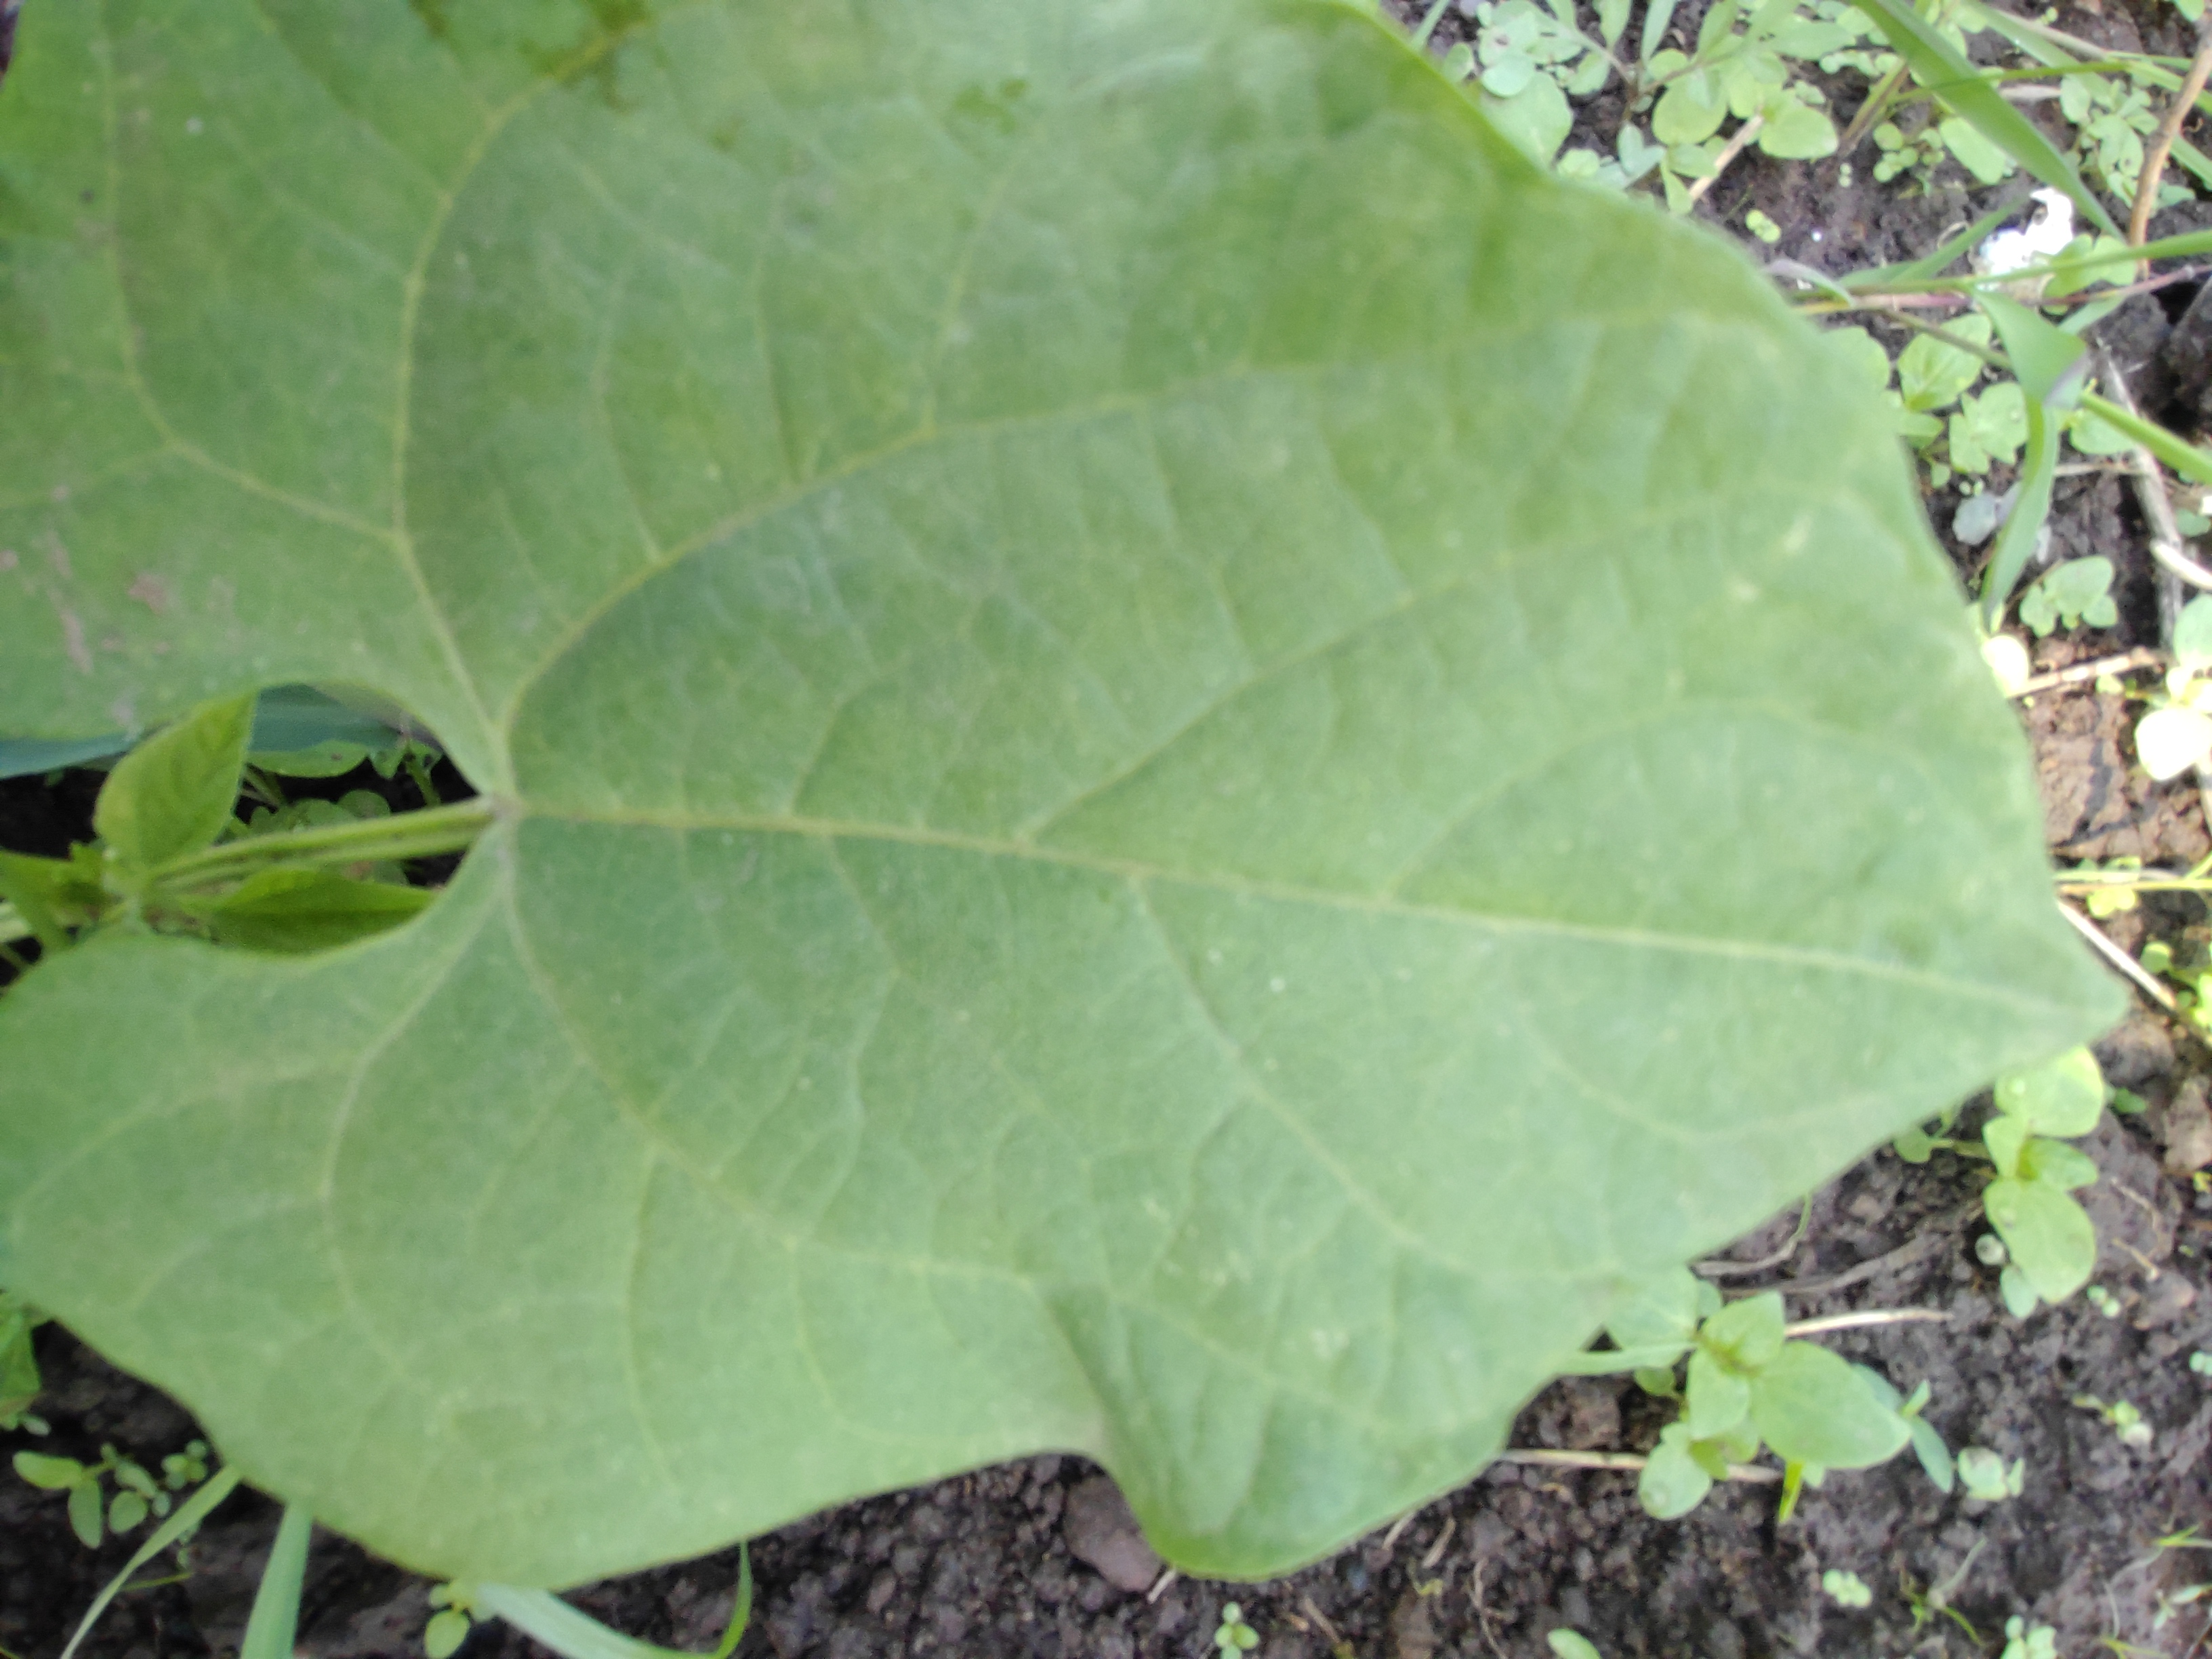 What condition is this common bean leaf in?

healthy
